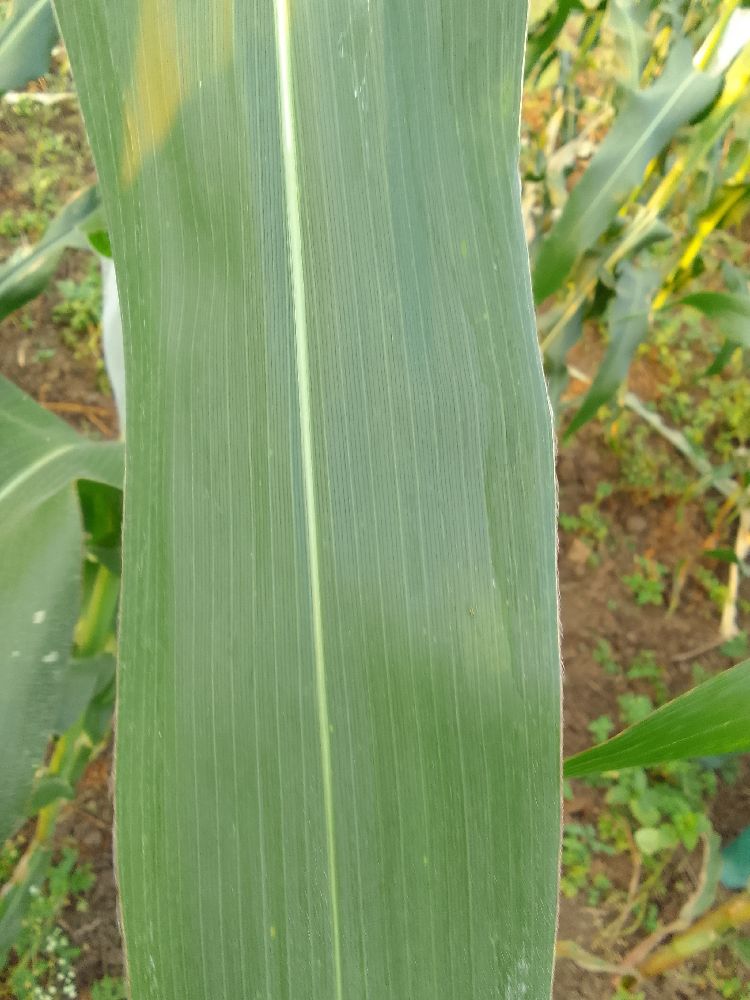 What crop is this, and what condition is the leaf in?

maize, healthy
